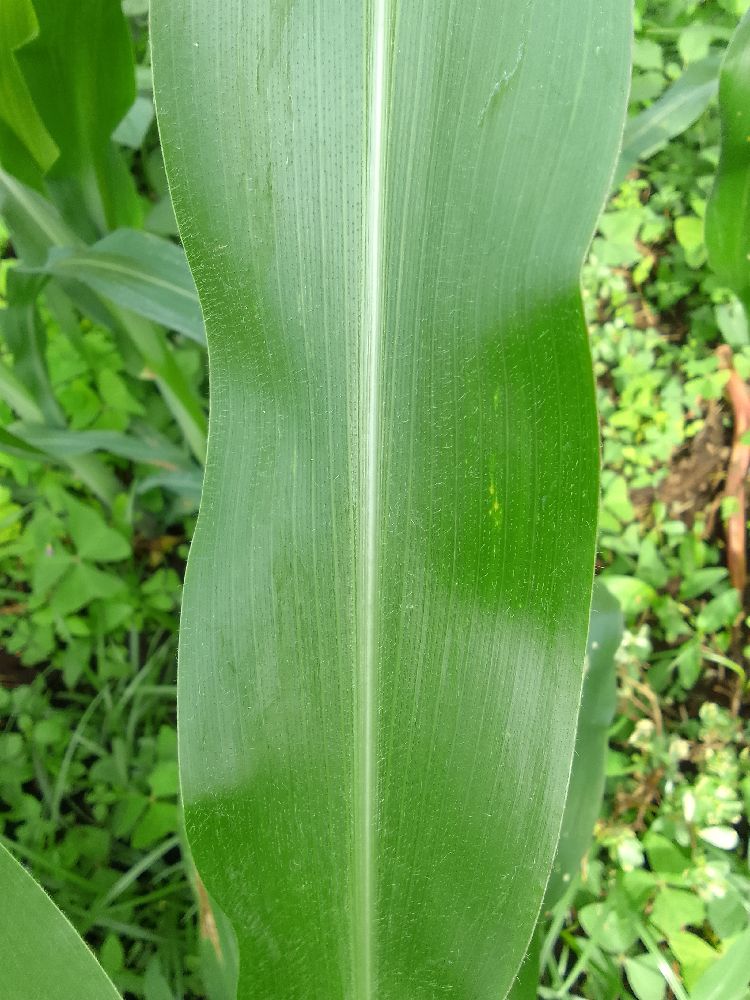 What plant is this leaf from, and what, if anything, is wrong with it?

maize, healthy
